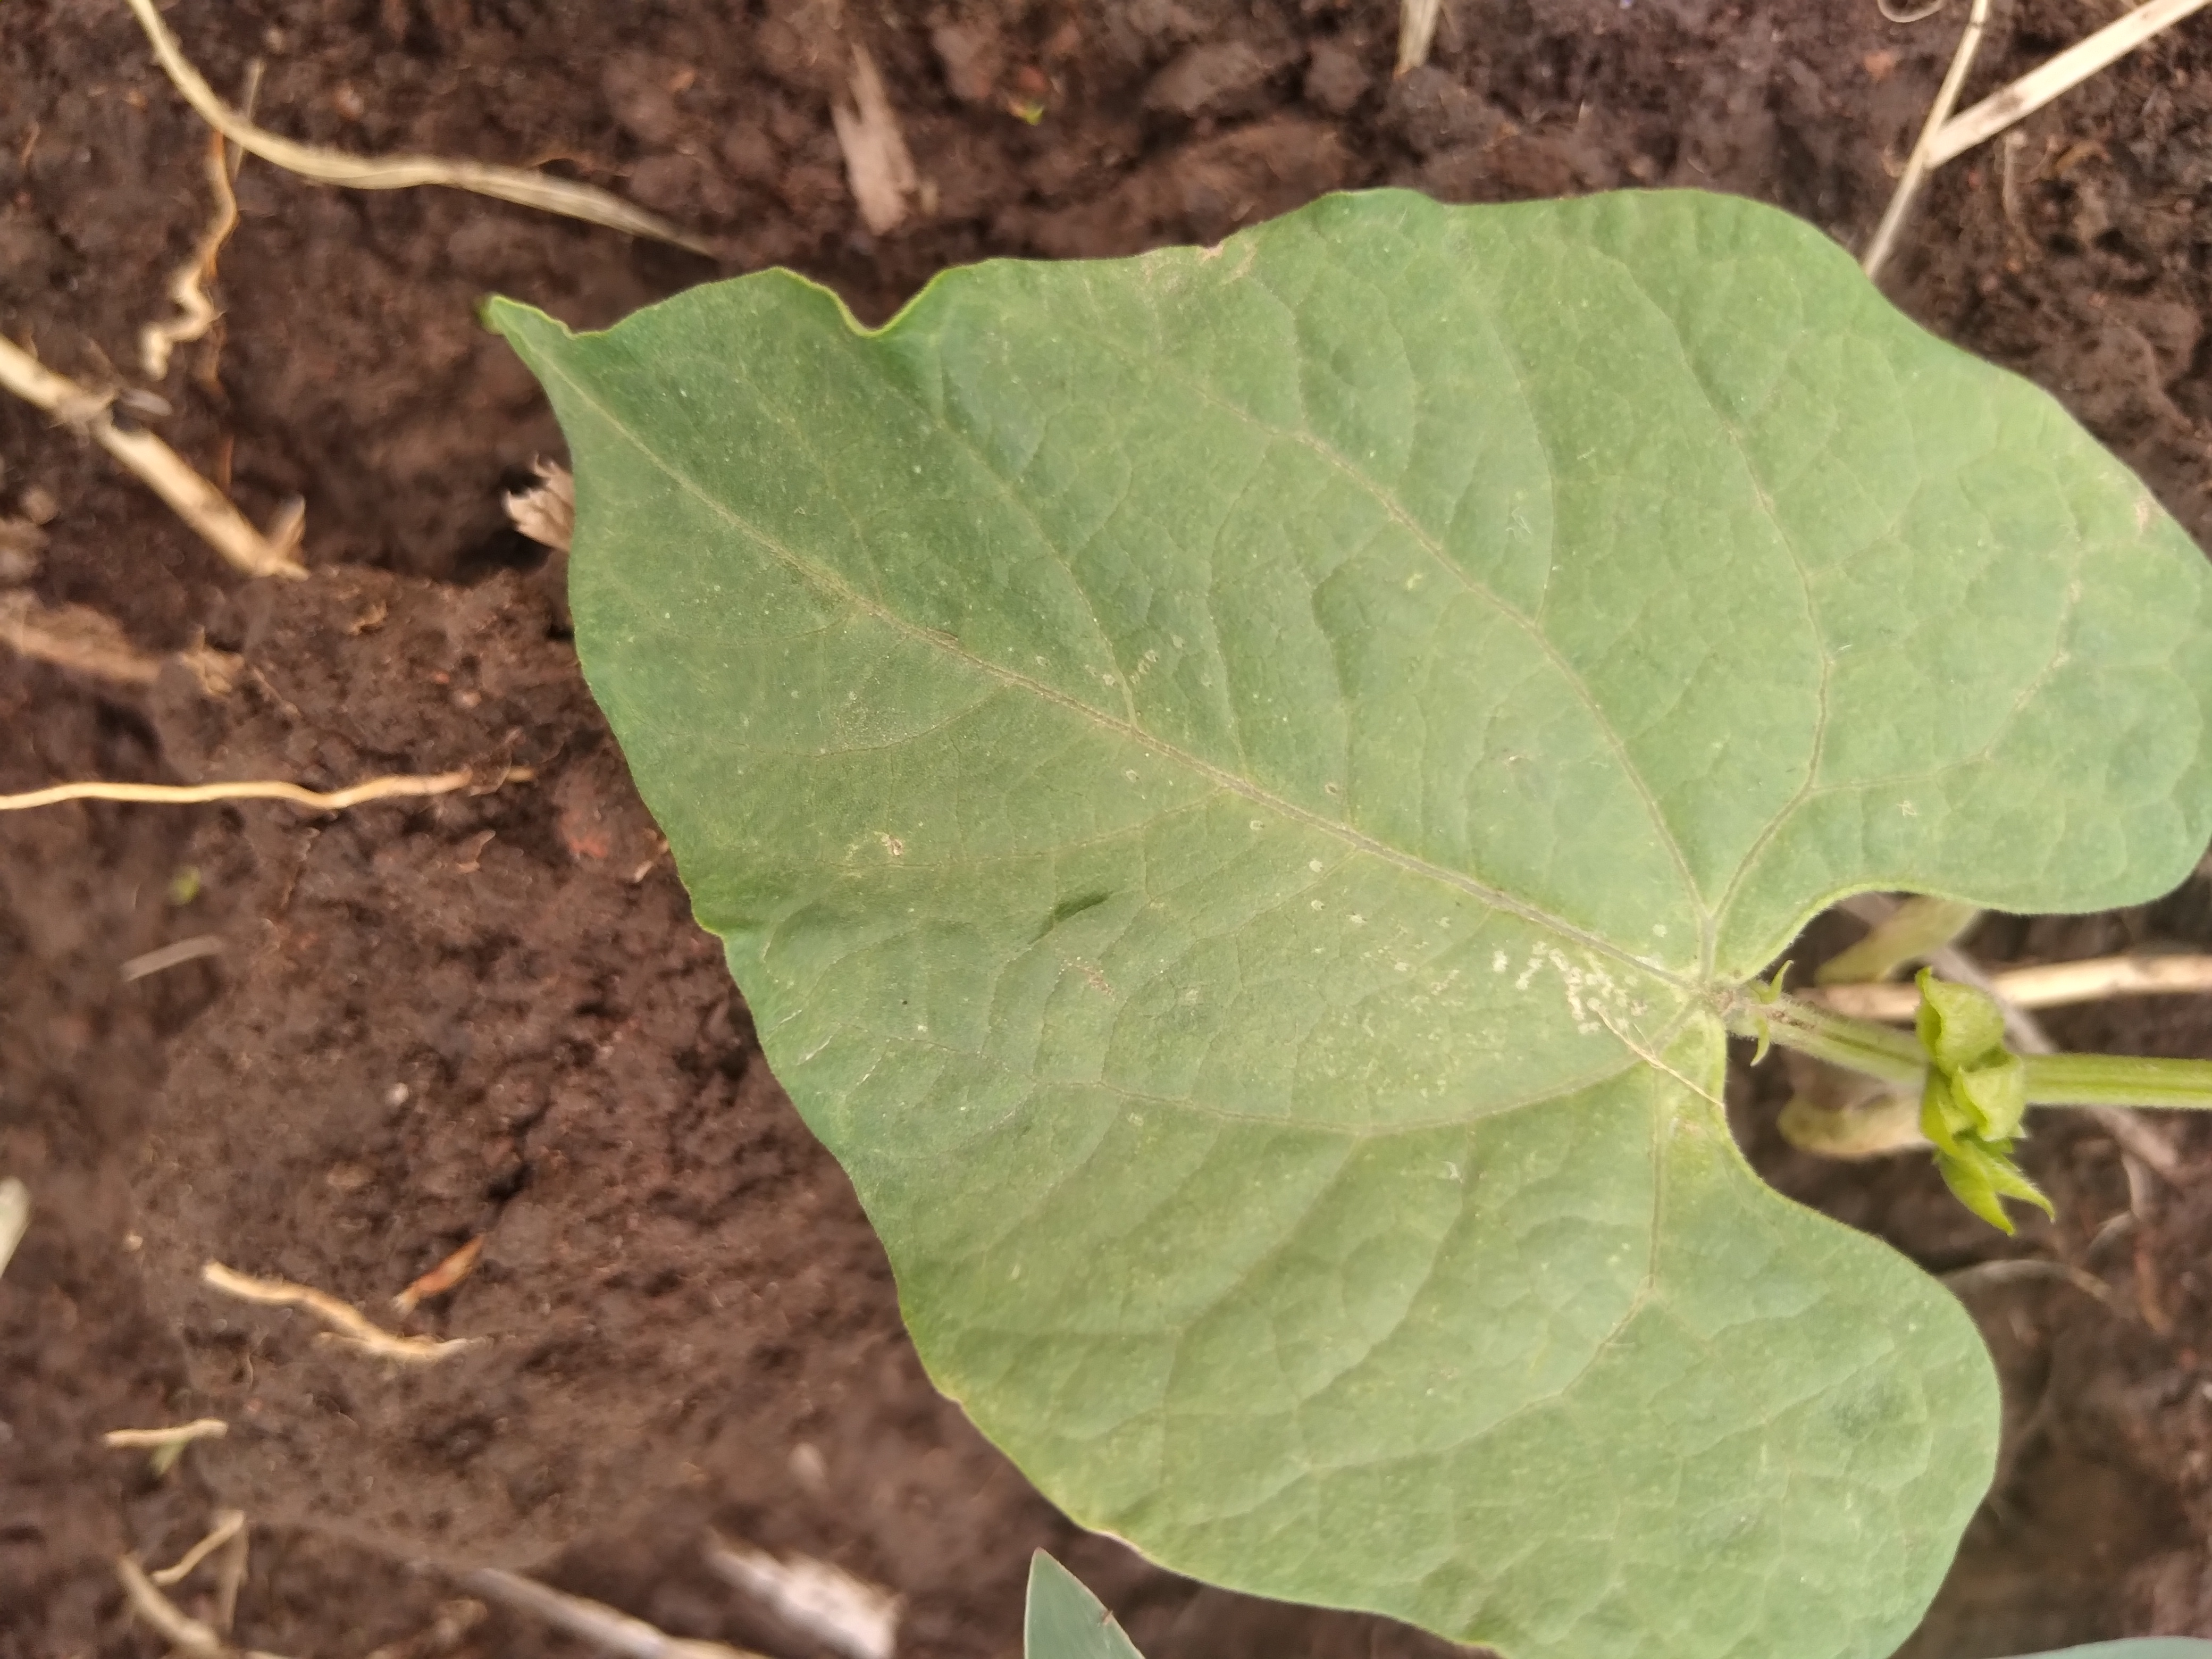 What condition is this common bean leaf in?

healthy
